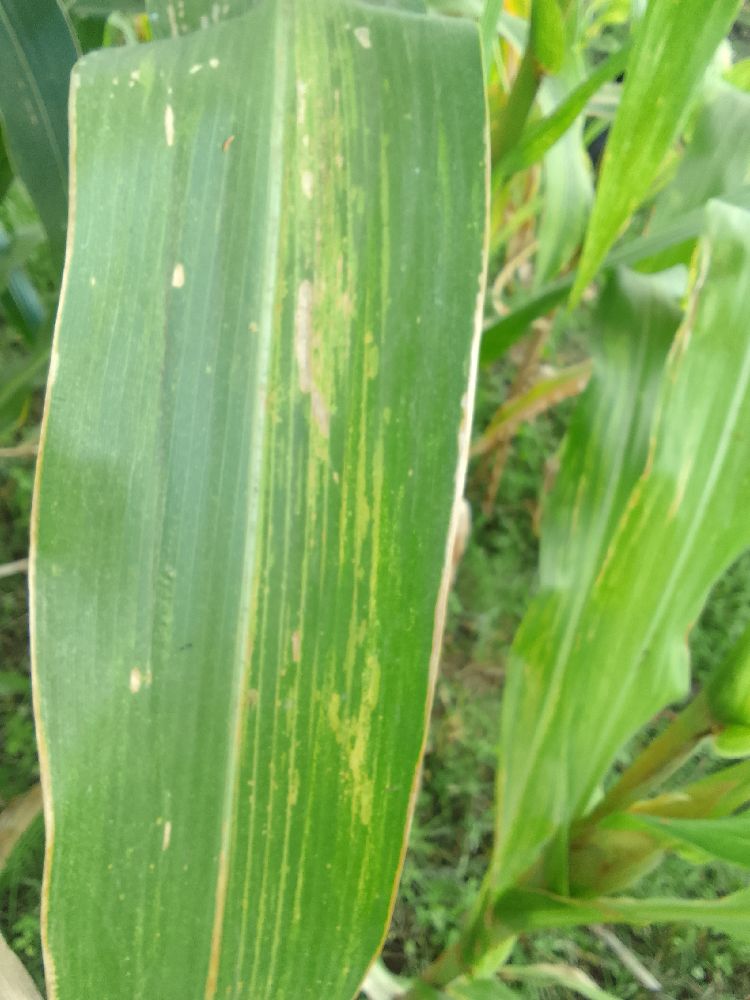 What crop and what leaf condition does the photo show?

maize, maize lethal necrosis
